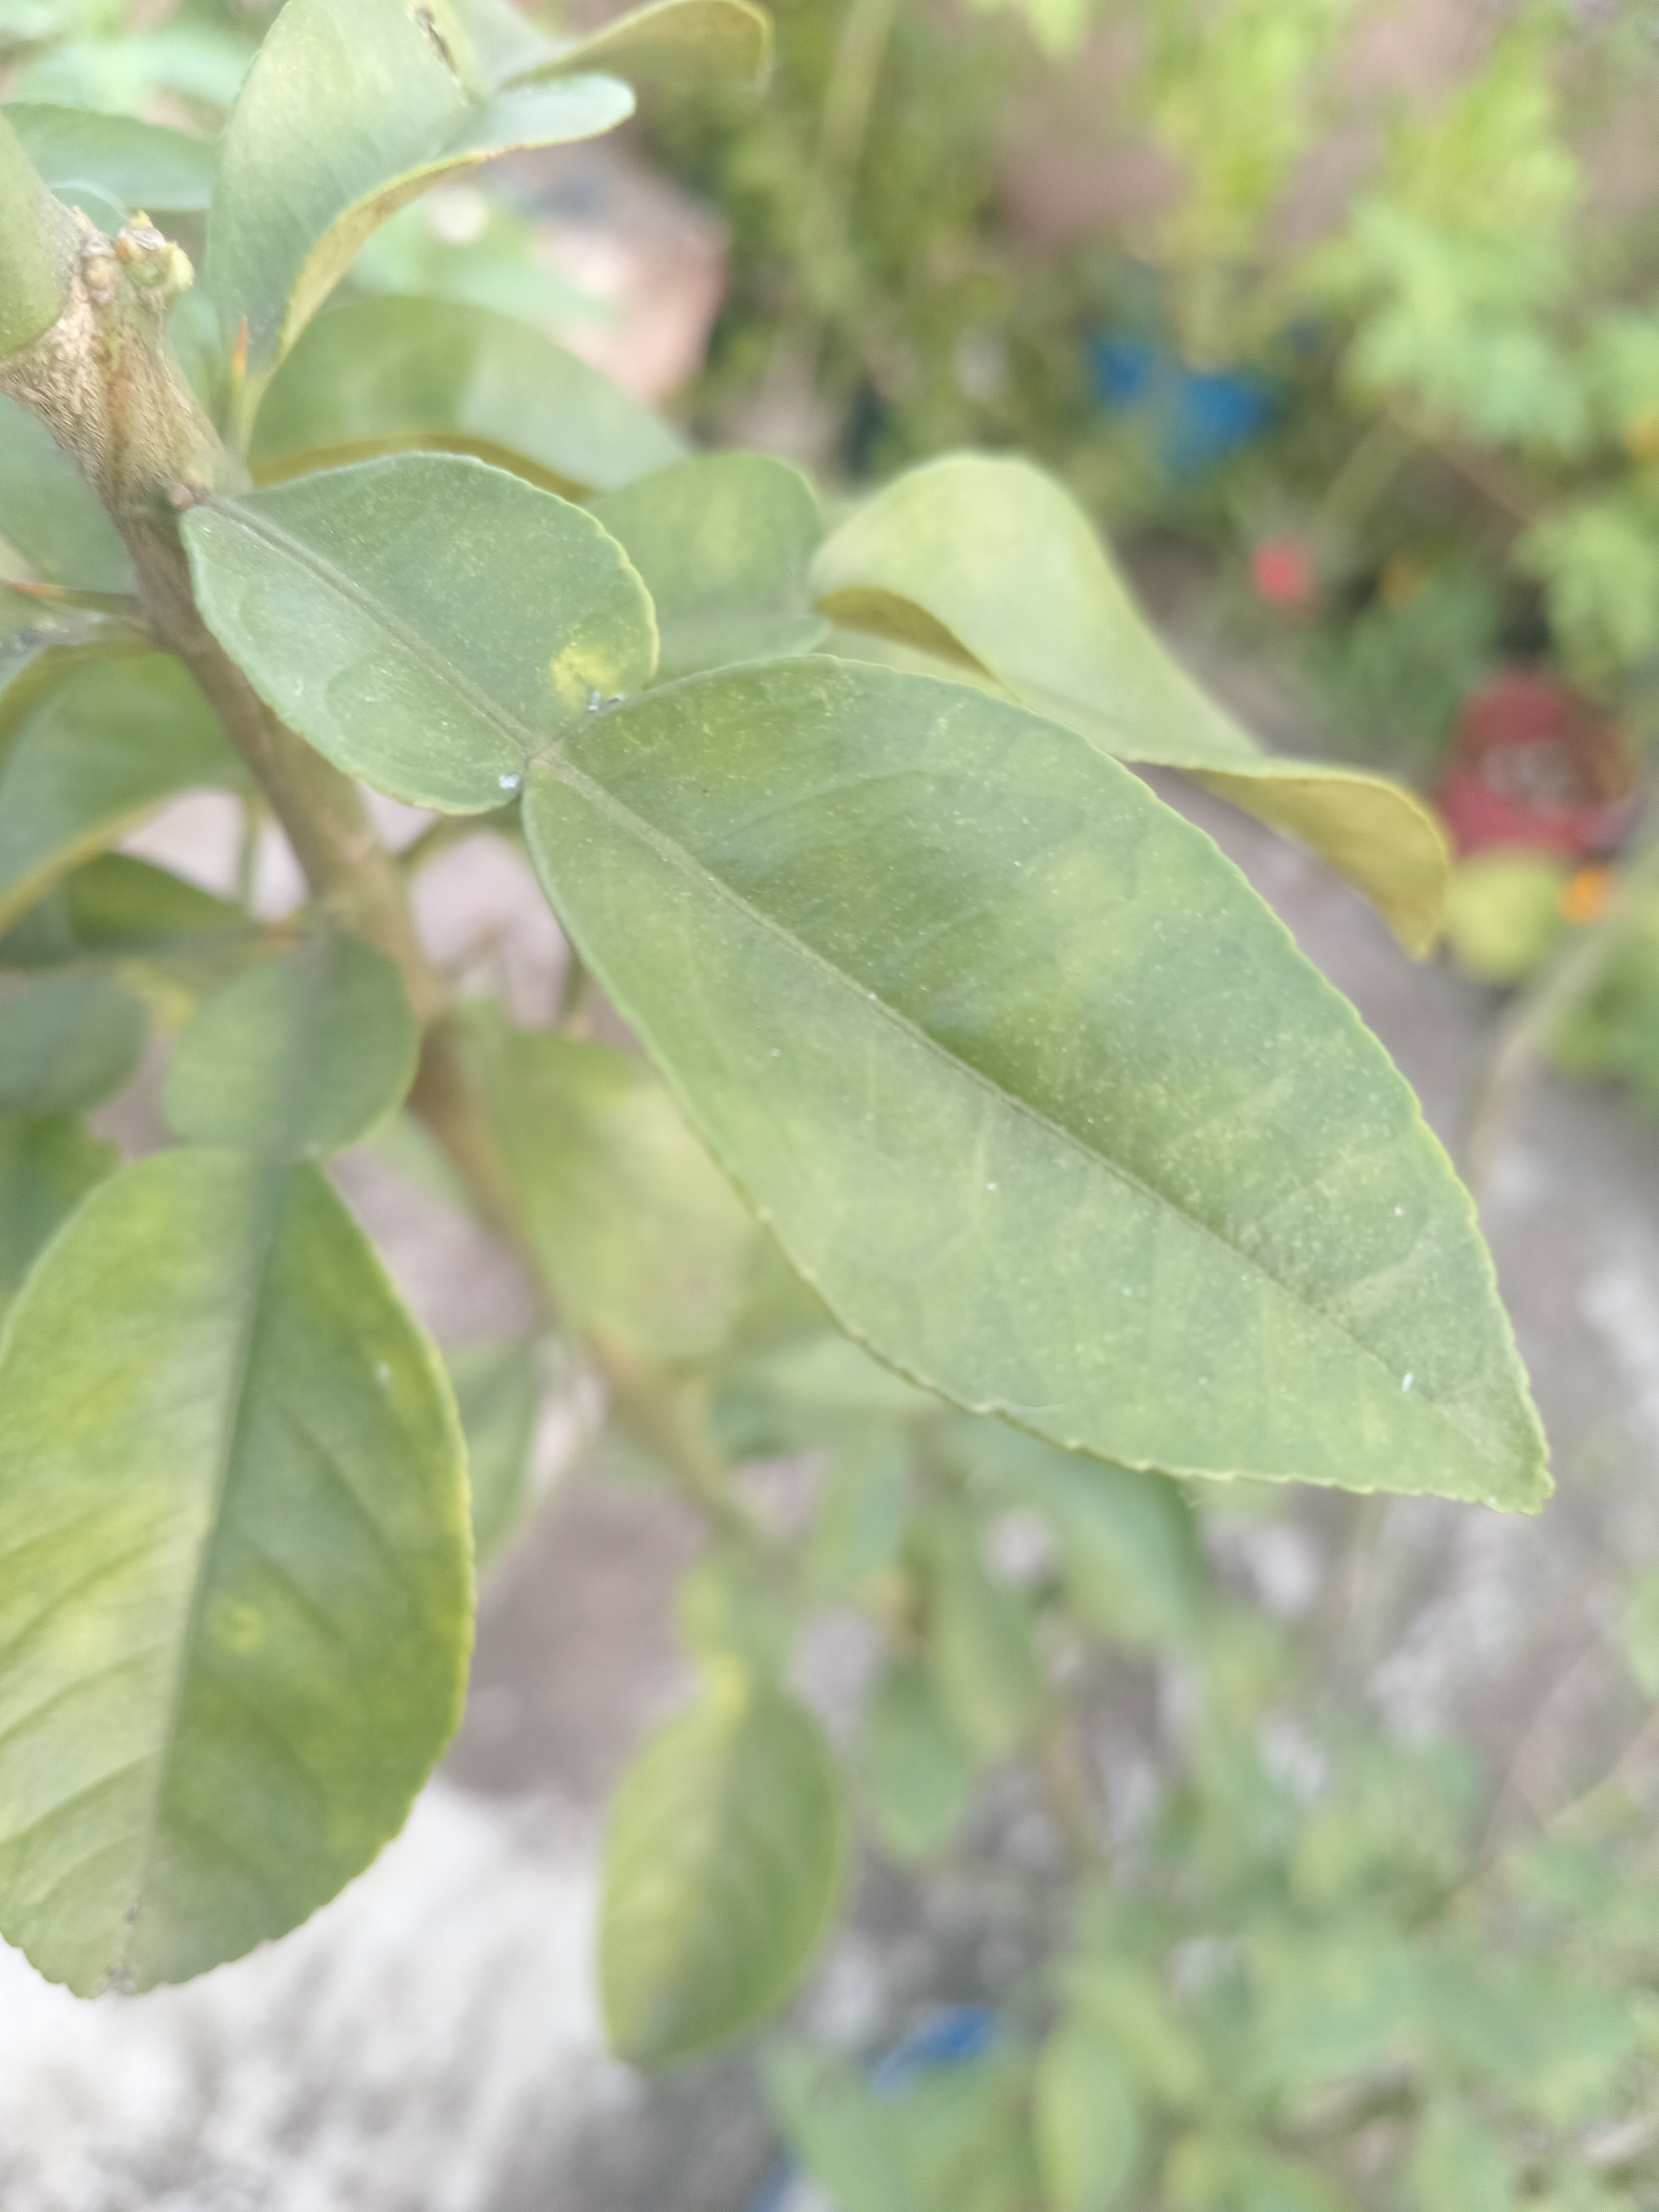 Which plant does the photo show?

lemon
